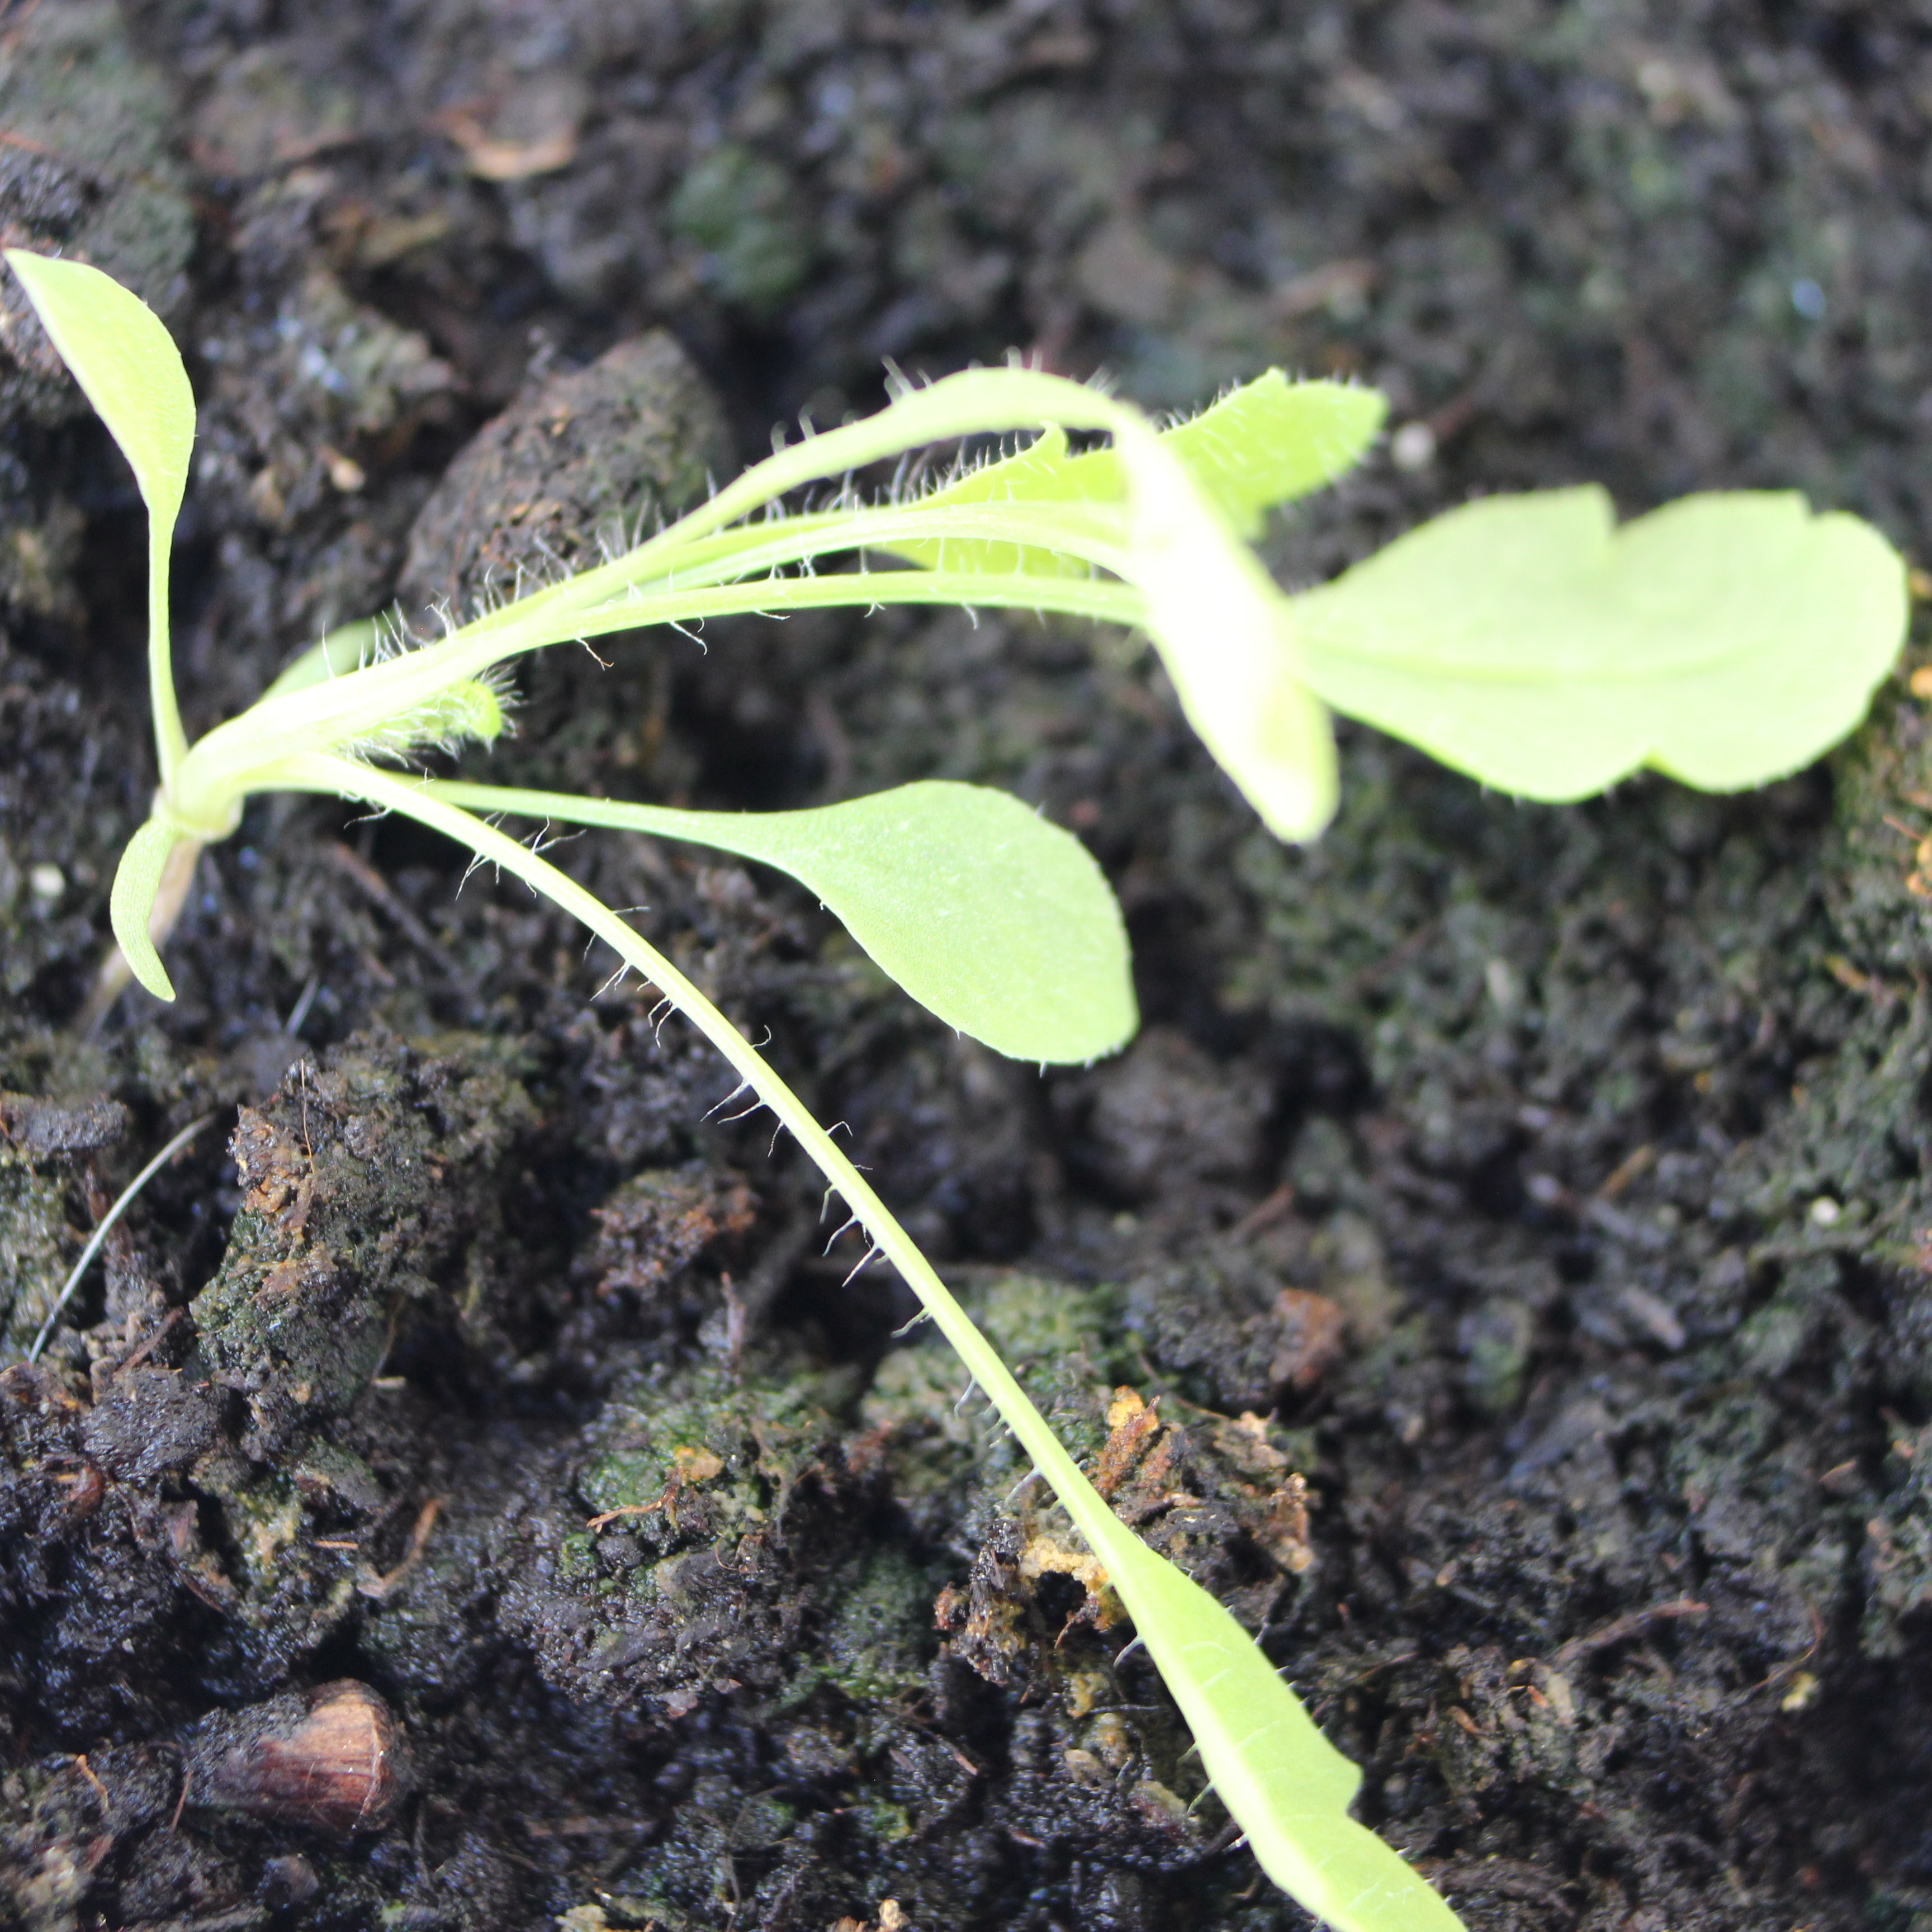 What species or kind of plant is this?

Papaver rhoeas
